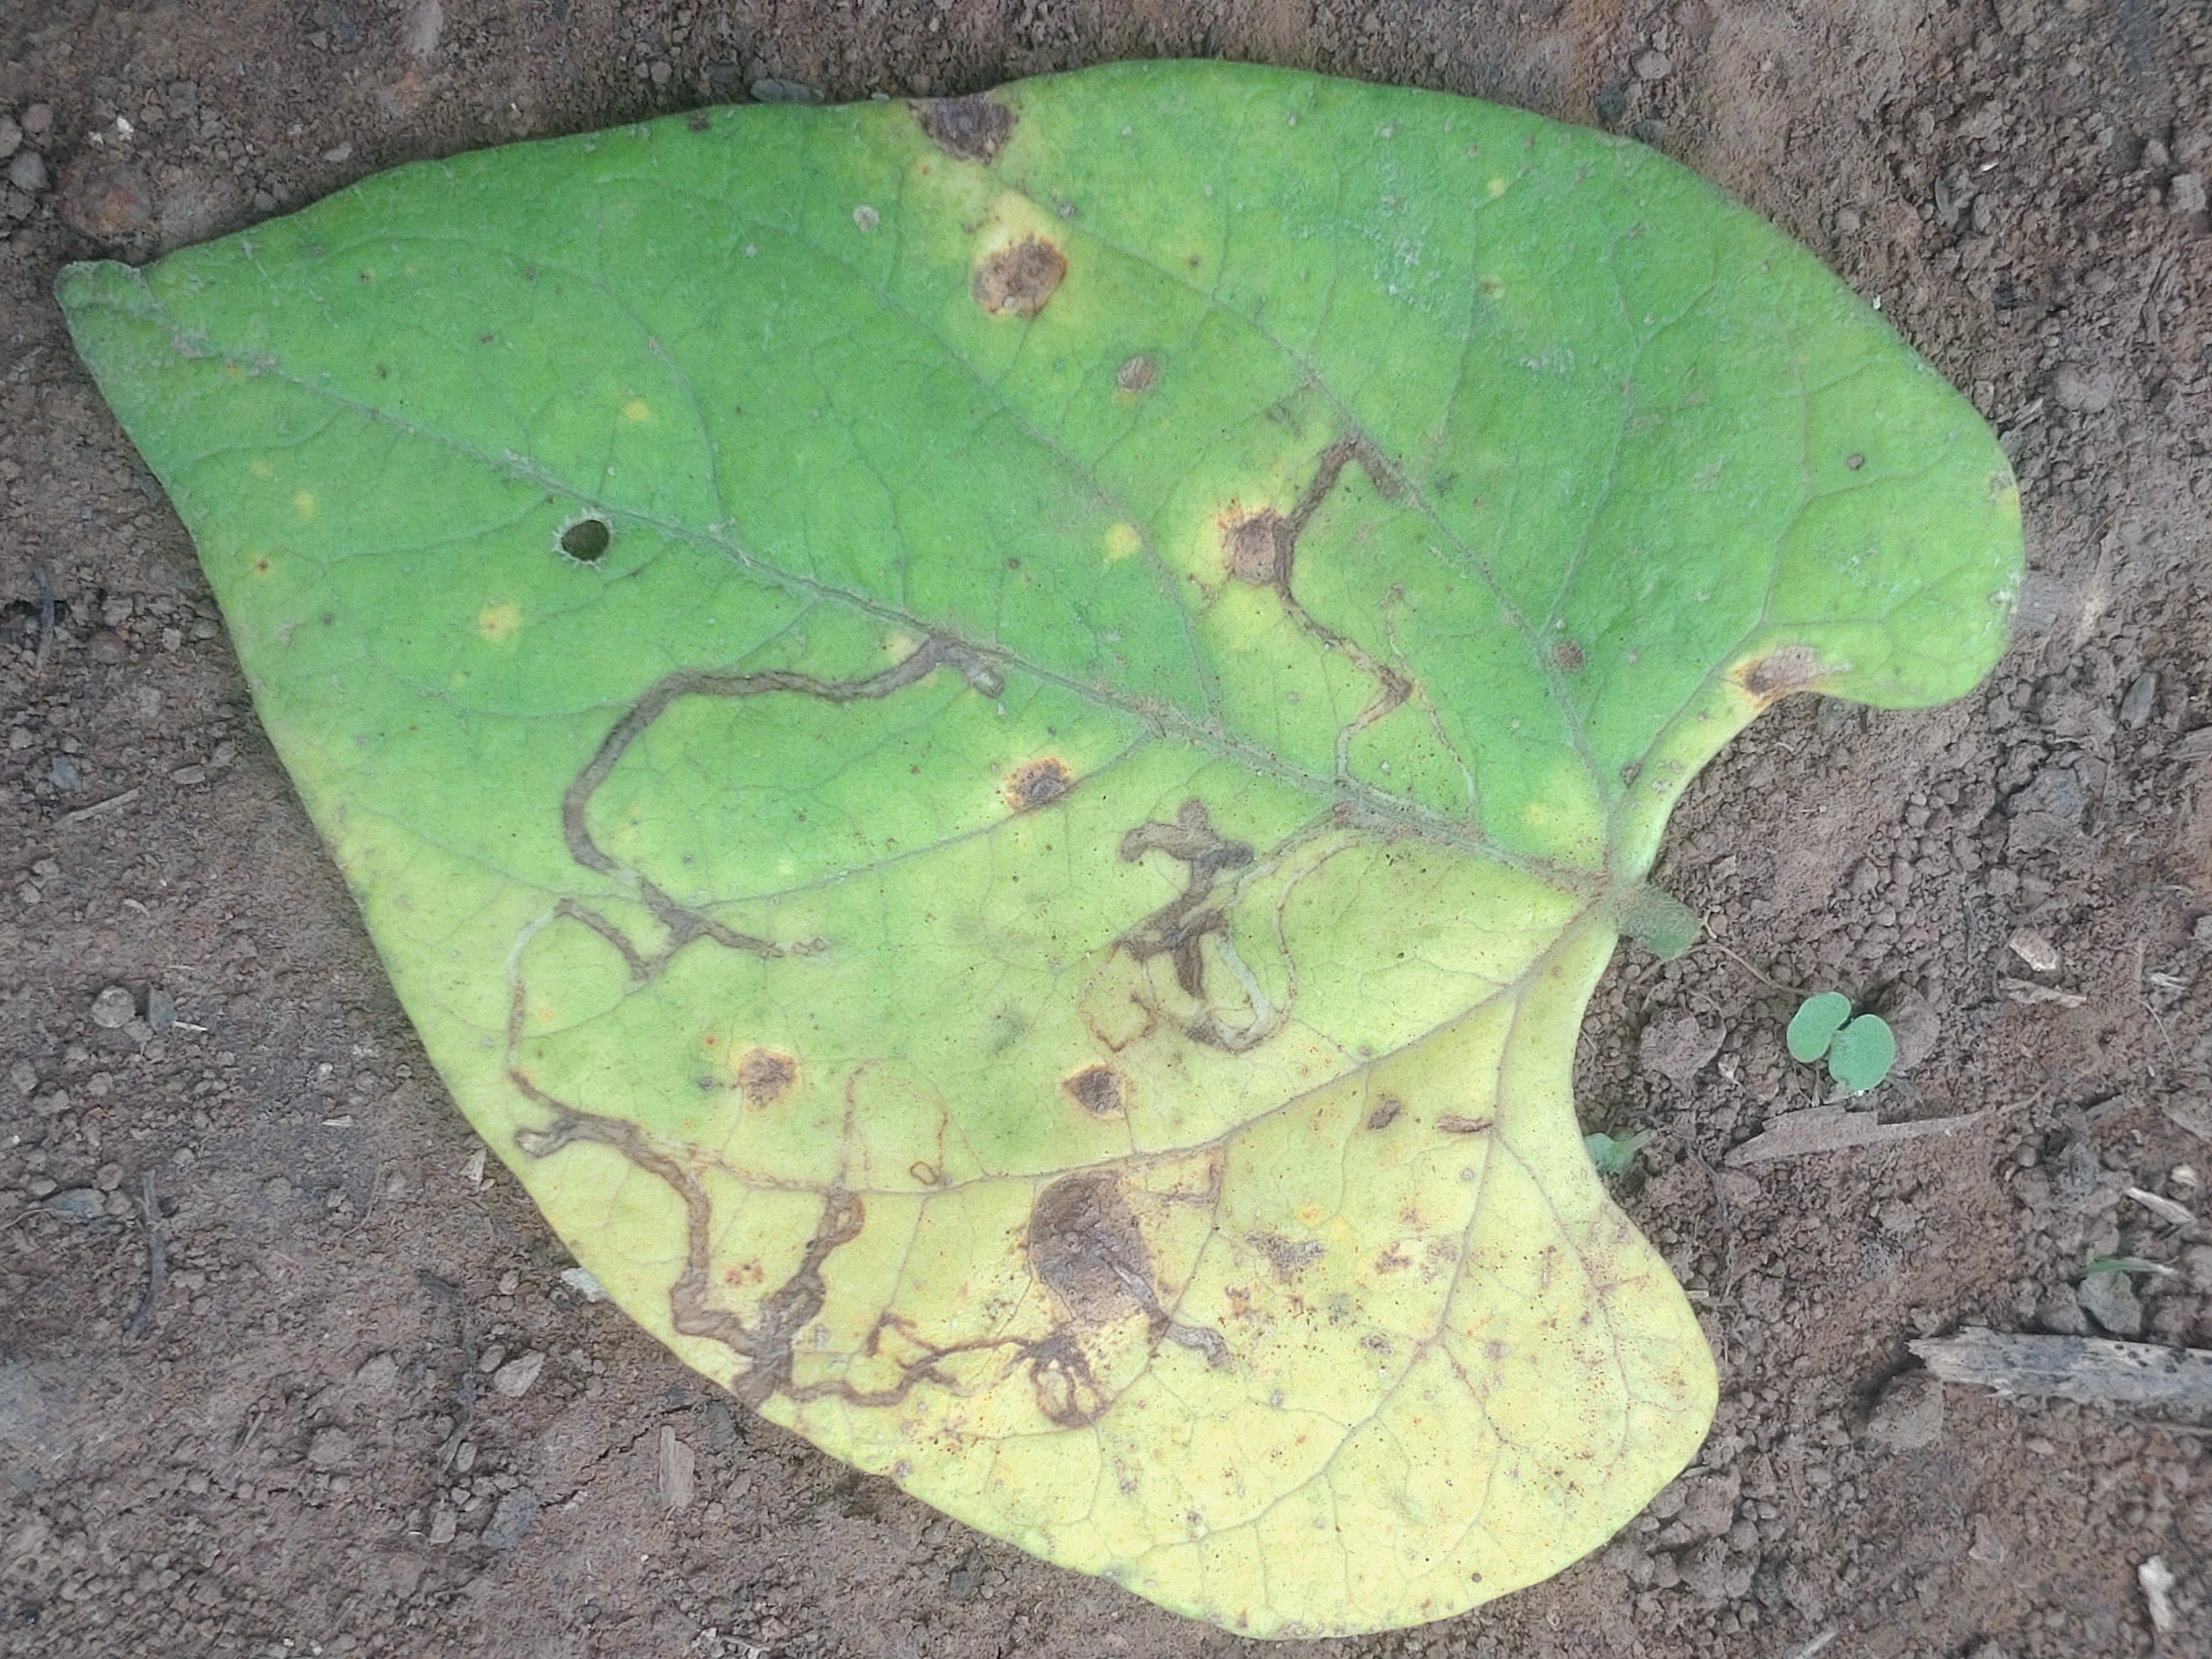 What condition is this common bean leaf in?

anthracnose
